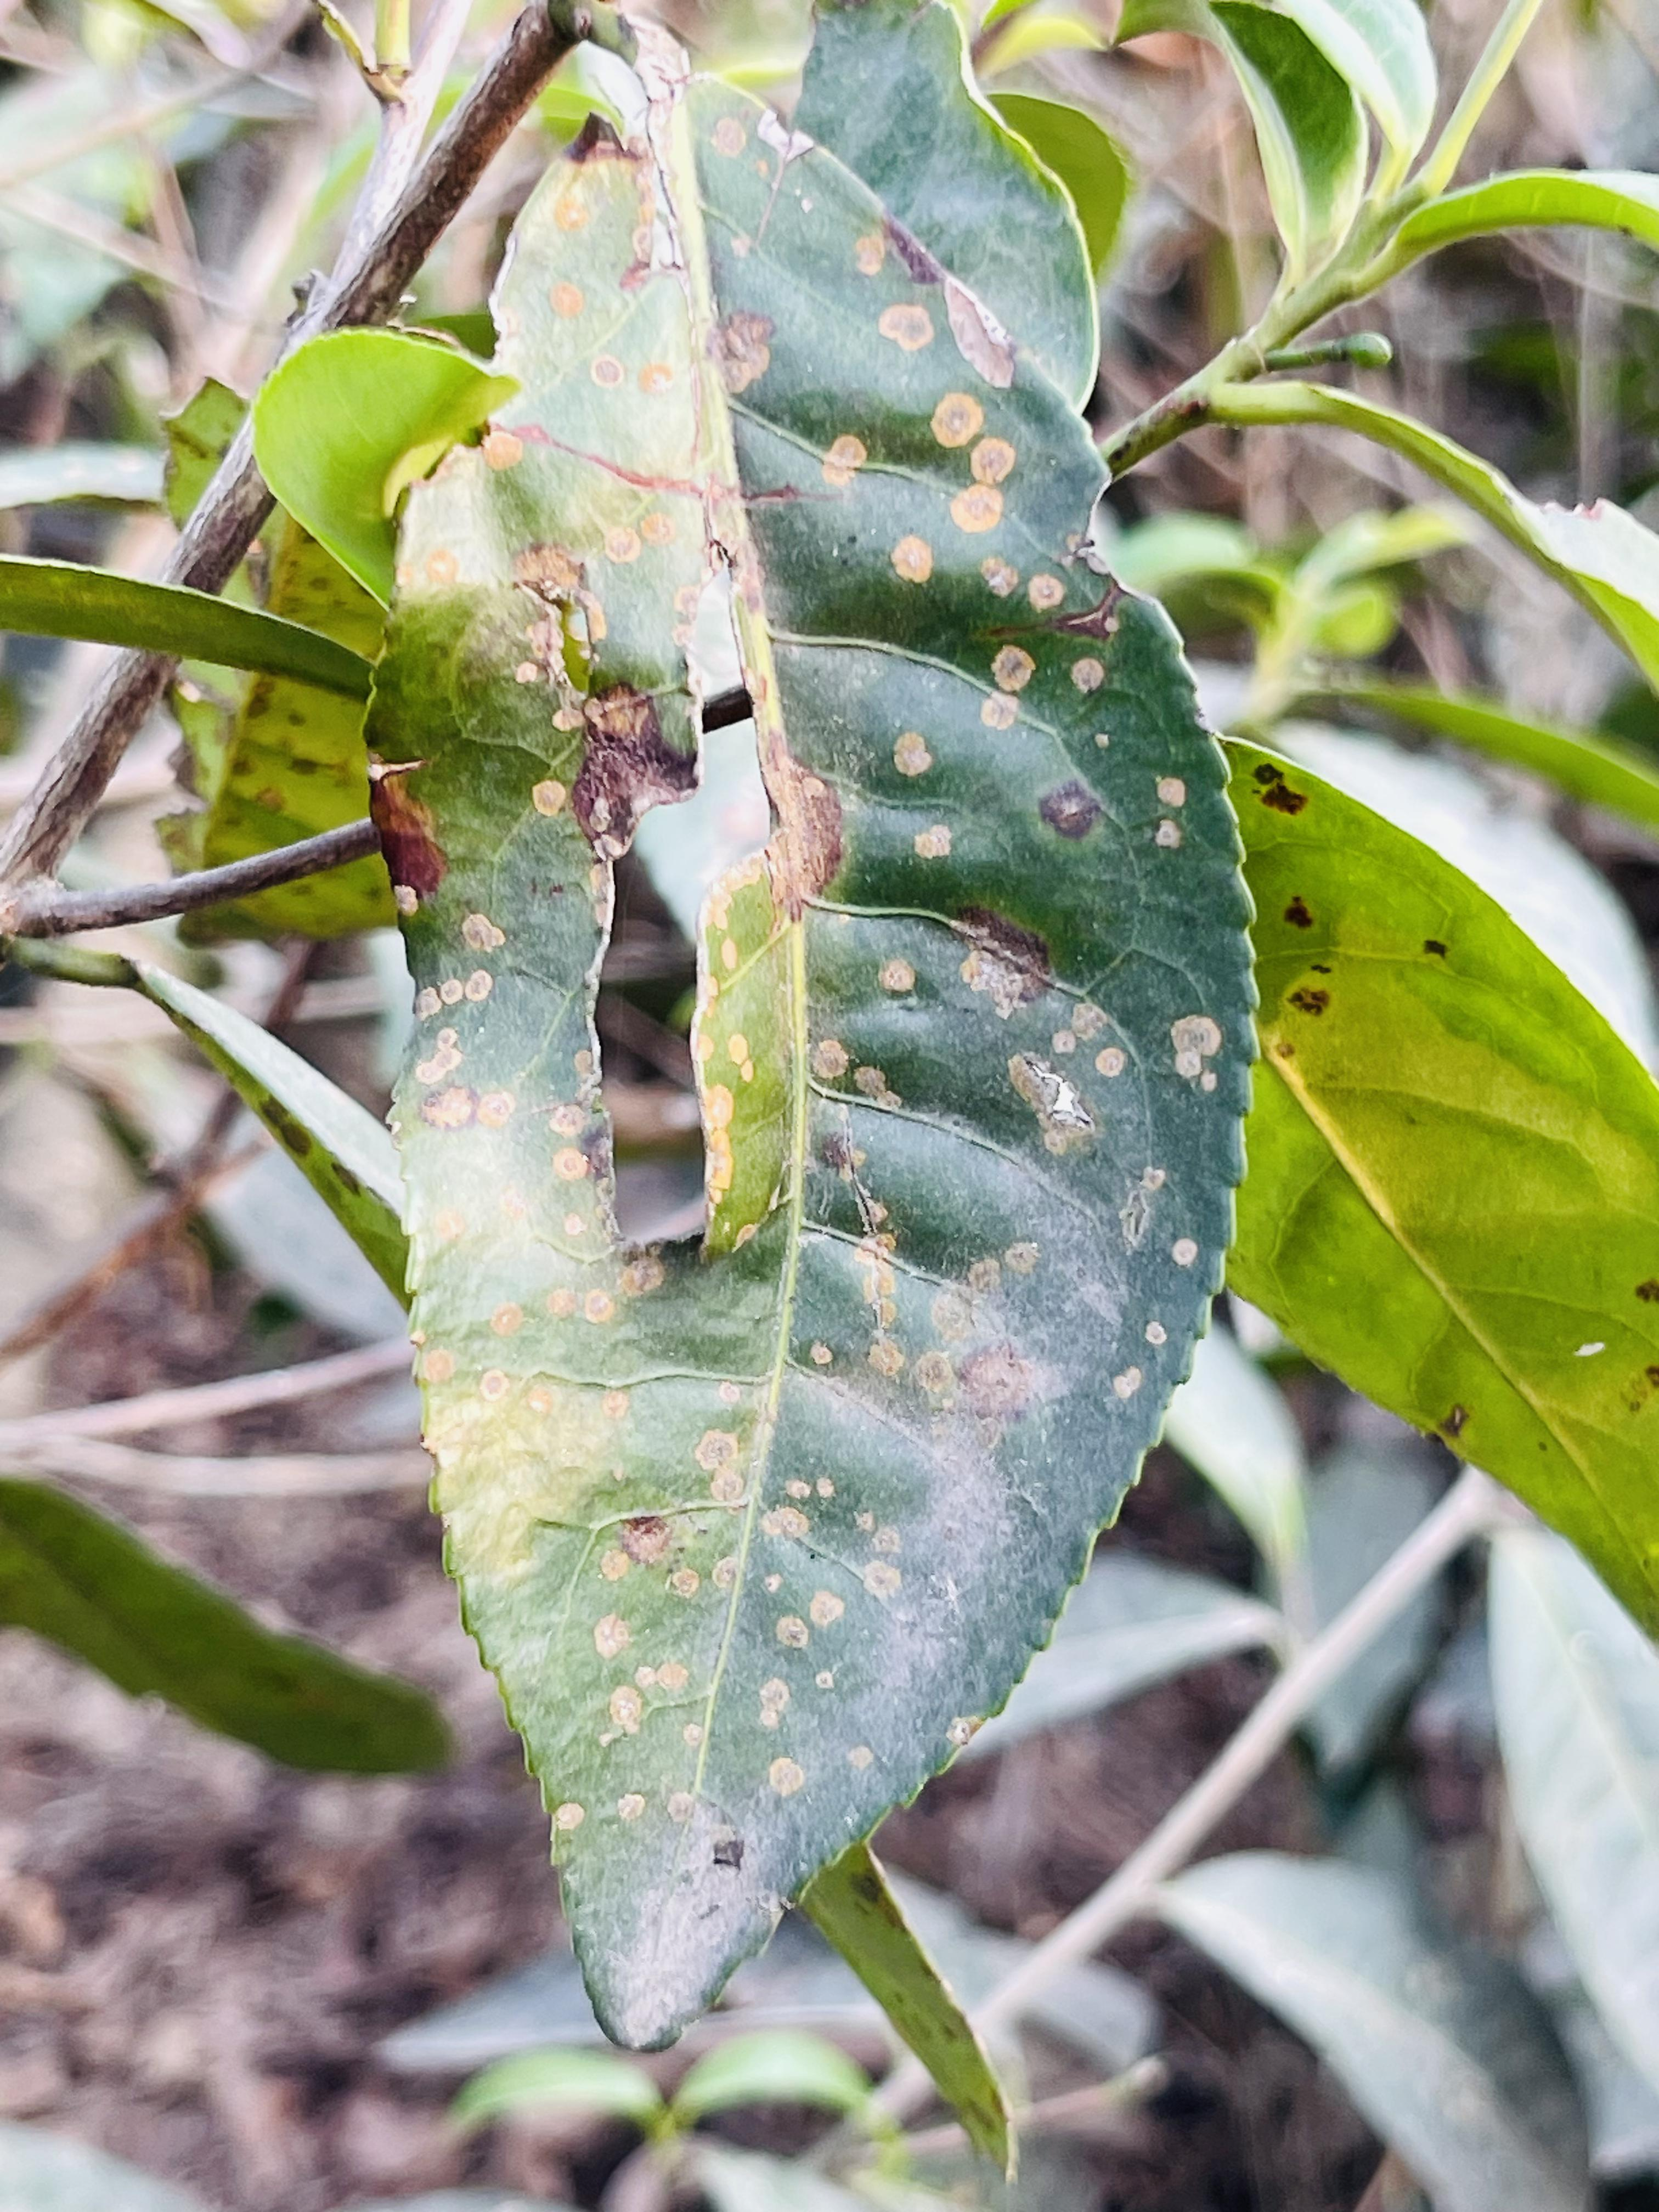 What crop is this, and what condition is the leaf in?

tea, red rust
